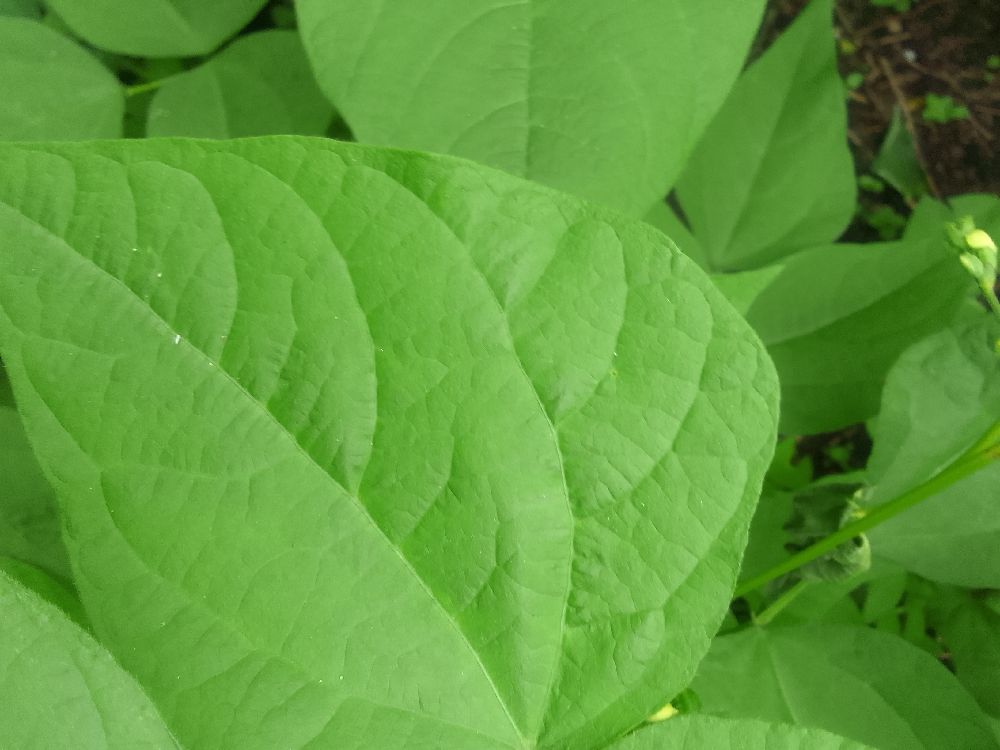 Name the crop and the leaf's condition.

common bean, healthy
